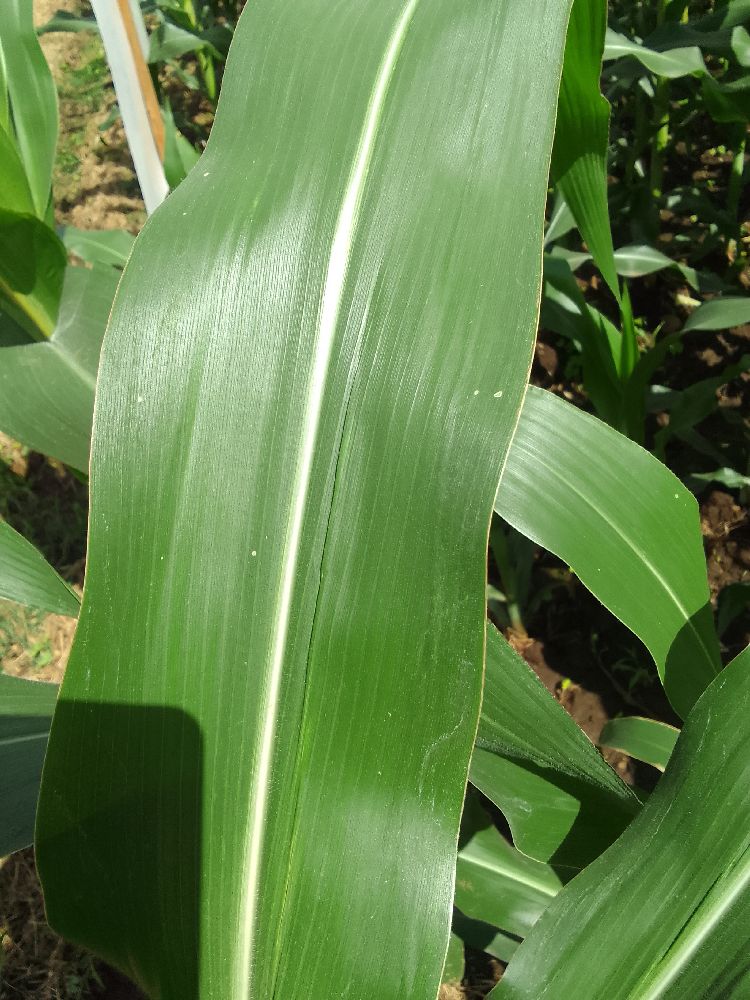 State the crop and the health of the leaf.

maize, healthy
